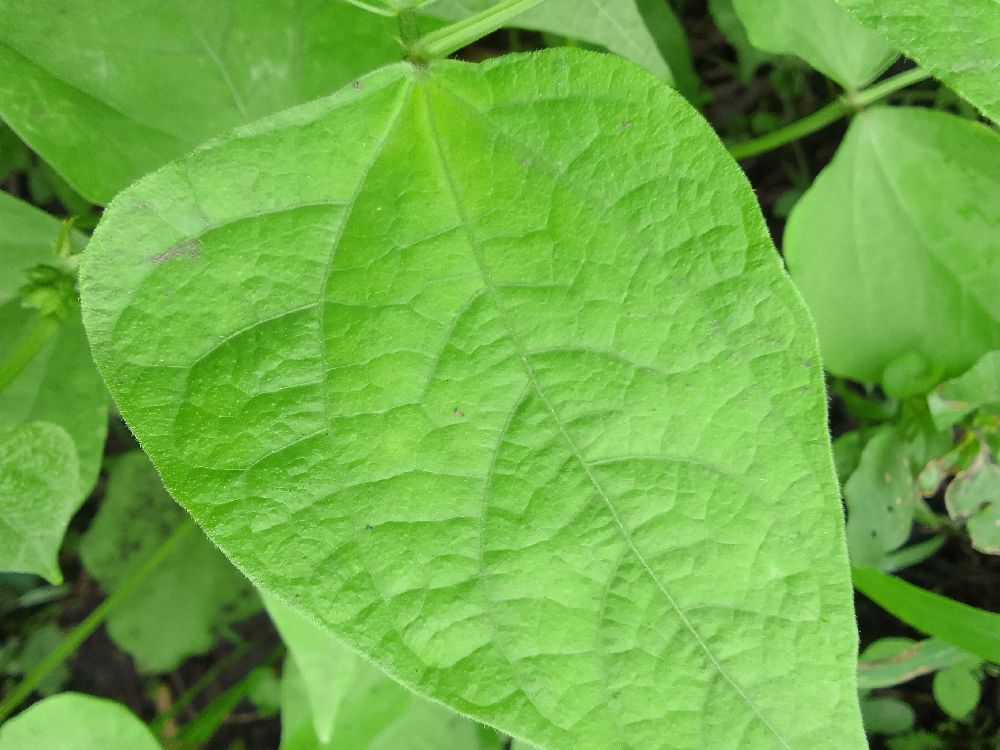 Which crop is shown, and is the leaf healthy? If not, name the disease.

common bean, healthy
